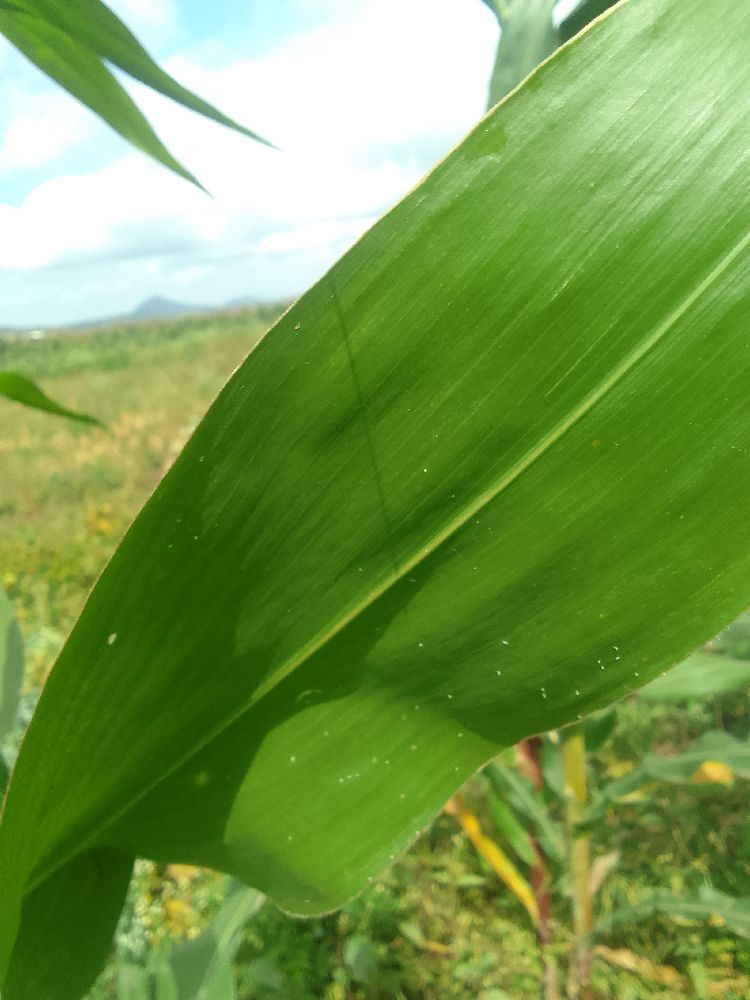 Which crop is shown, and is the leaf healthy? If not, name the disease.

maize, healthy
